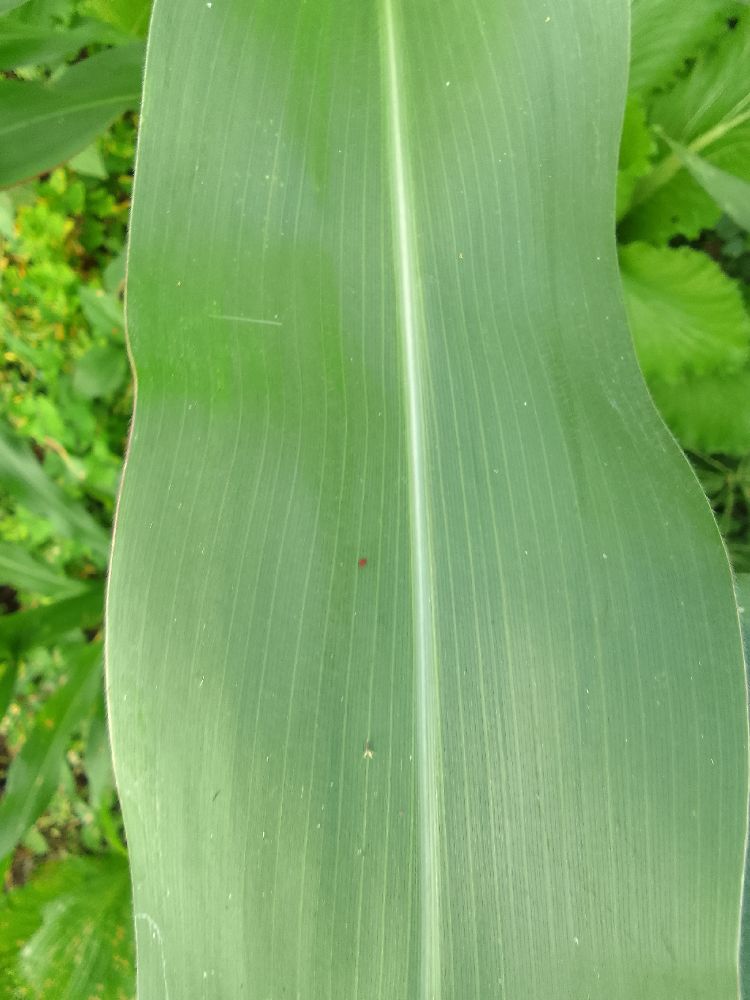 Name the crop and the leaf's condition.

maize, healthy
